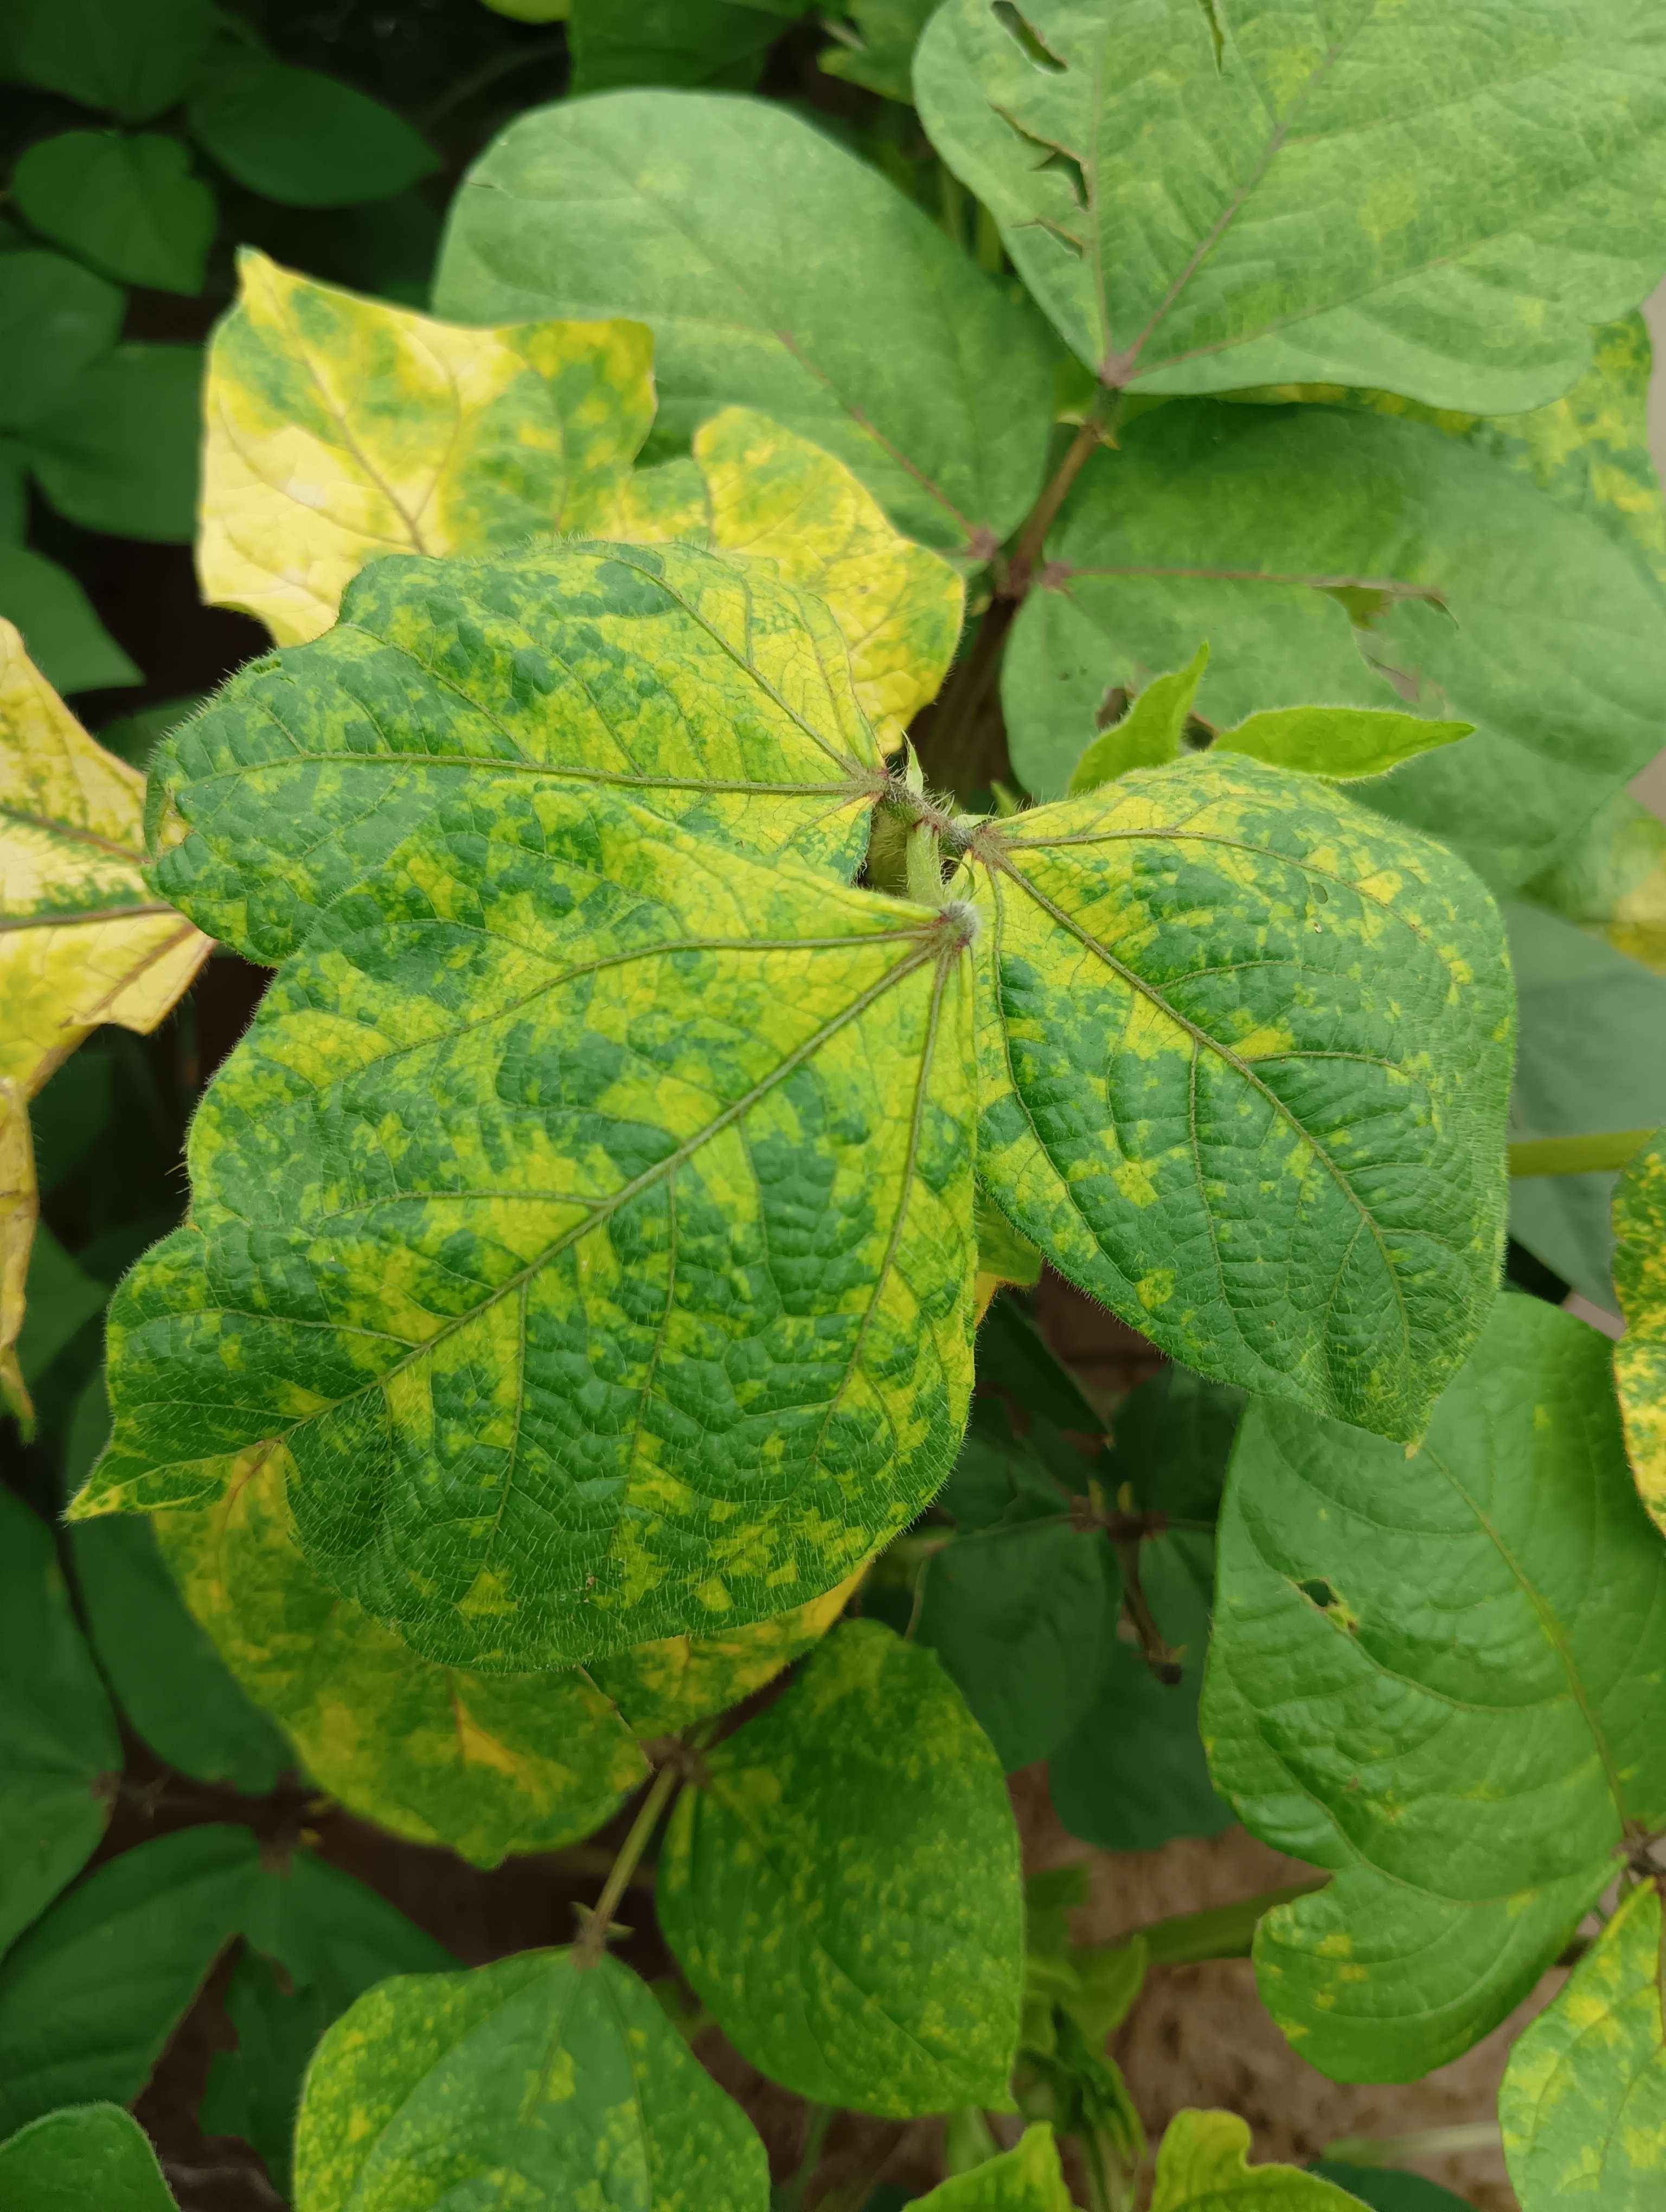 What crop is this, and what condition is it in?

mungbean, yellow mosaic
